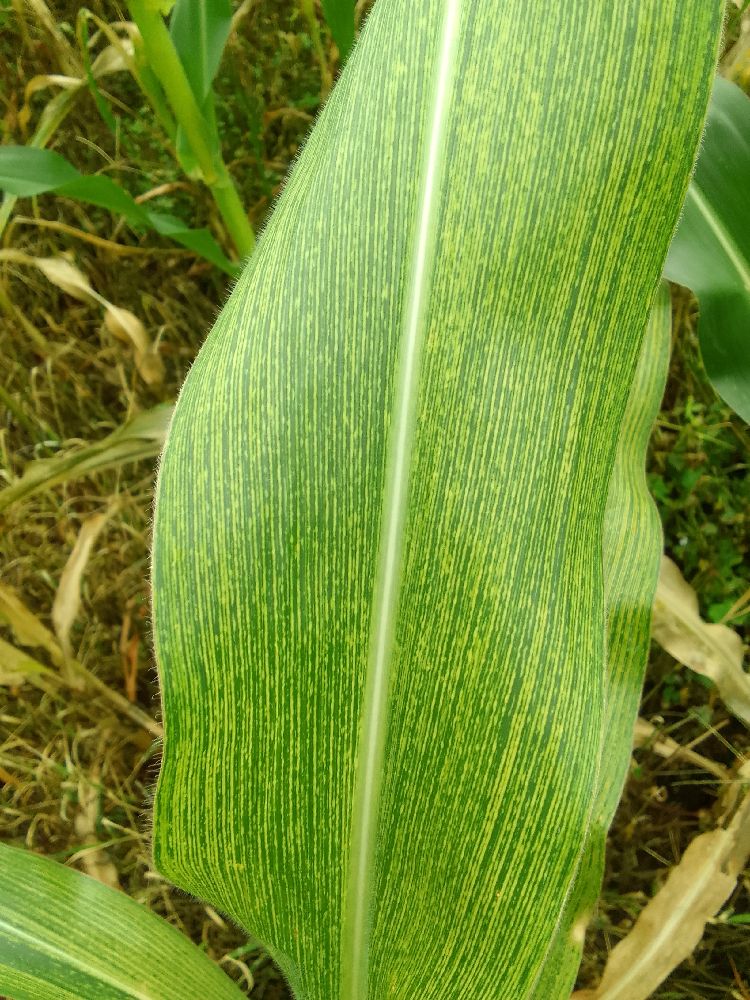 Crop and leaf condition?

maize, maize streak virus
